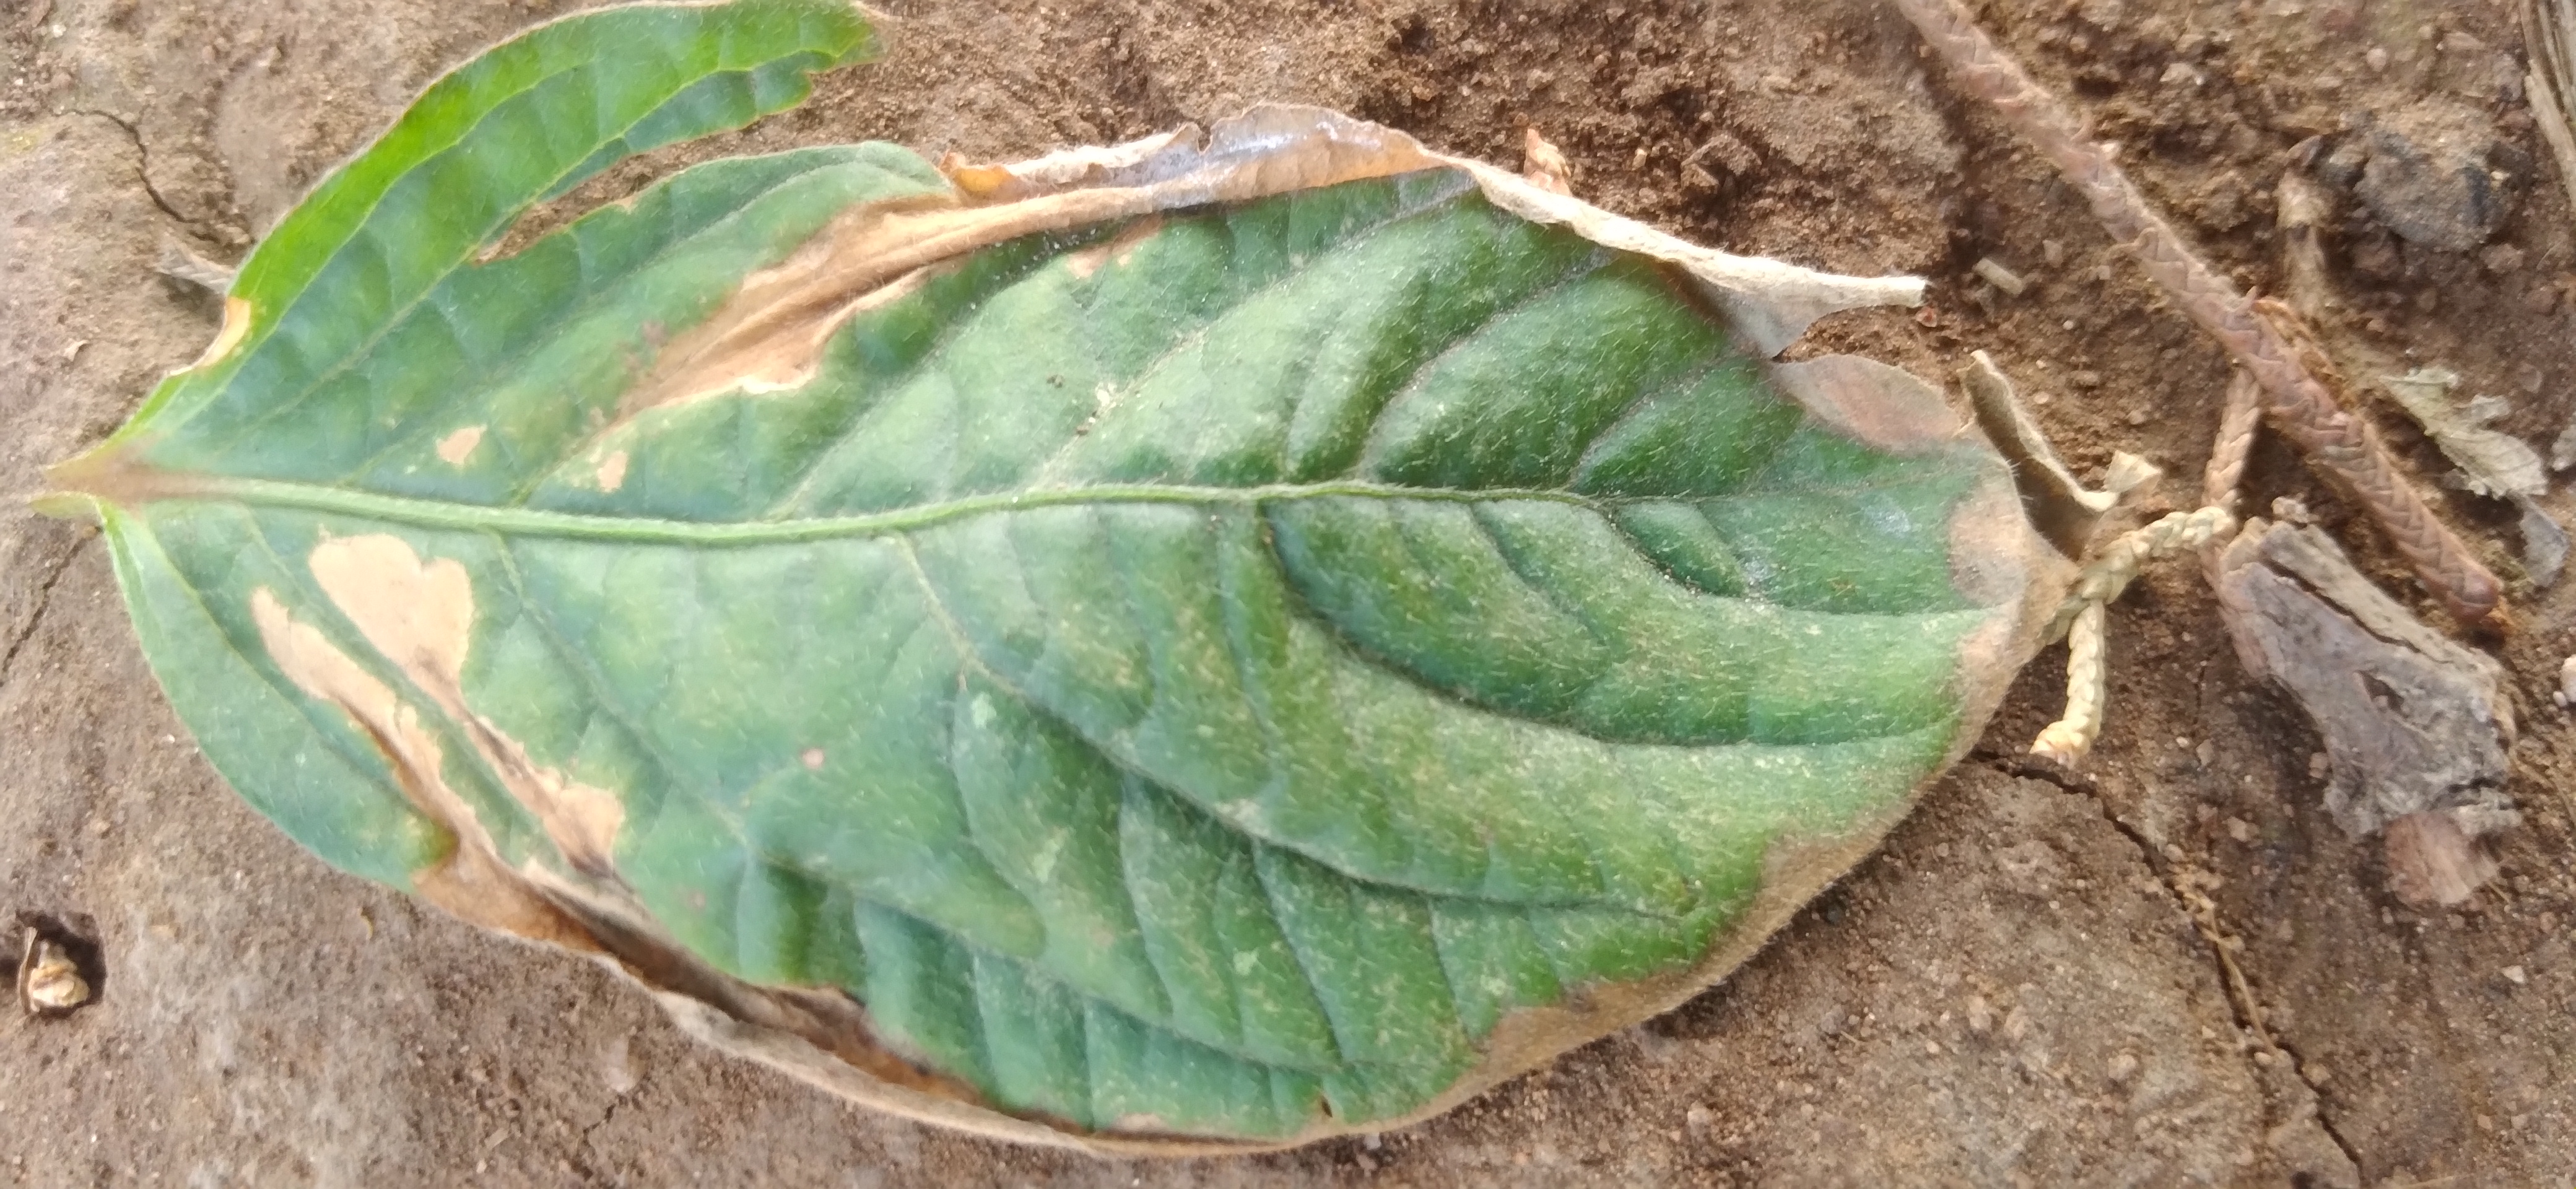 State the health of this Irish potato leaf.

early blight
